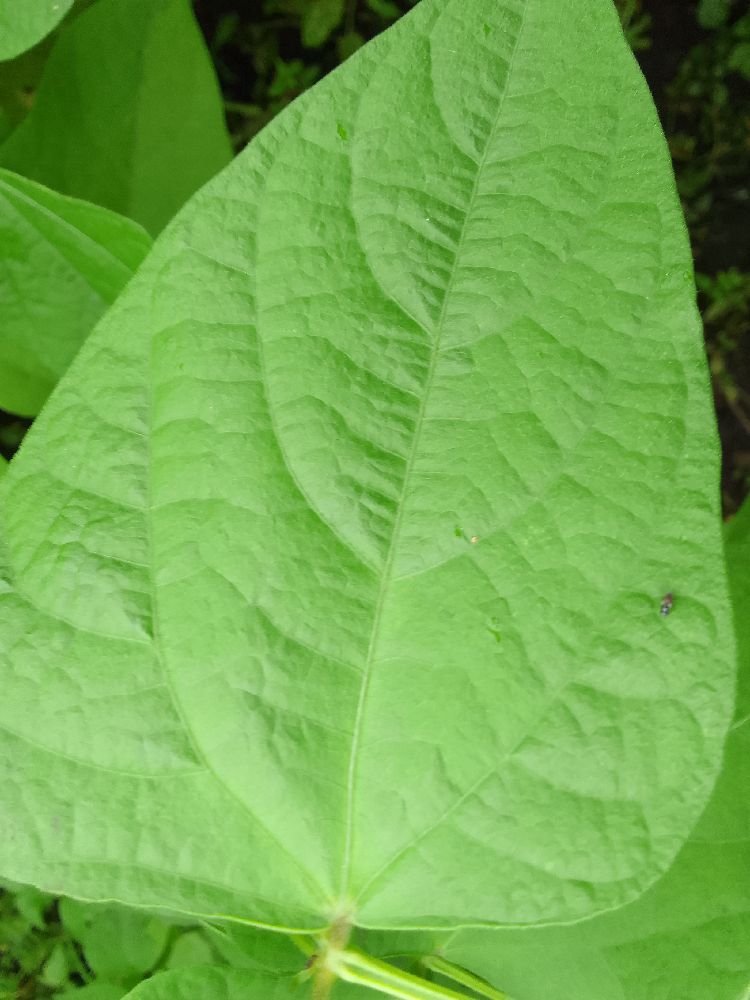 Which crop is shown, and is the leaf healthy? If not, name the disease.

maize, healthy
